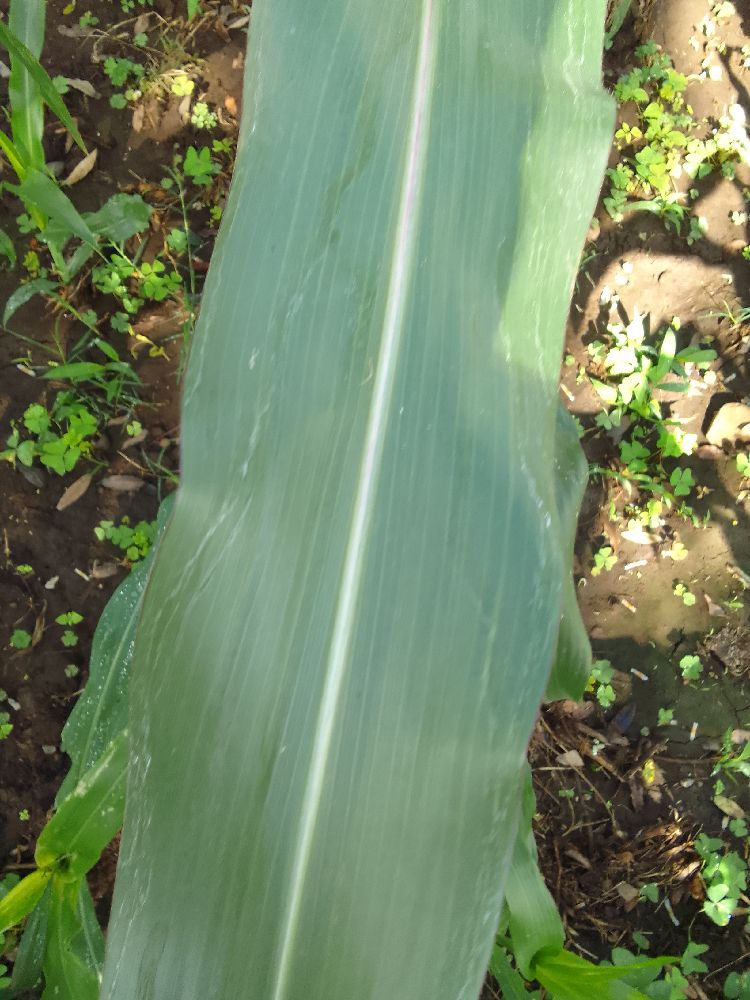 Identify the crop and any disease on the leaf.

maize, healthy
